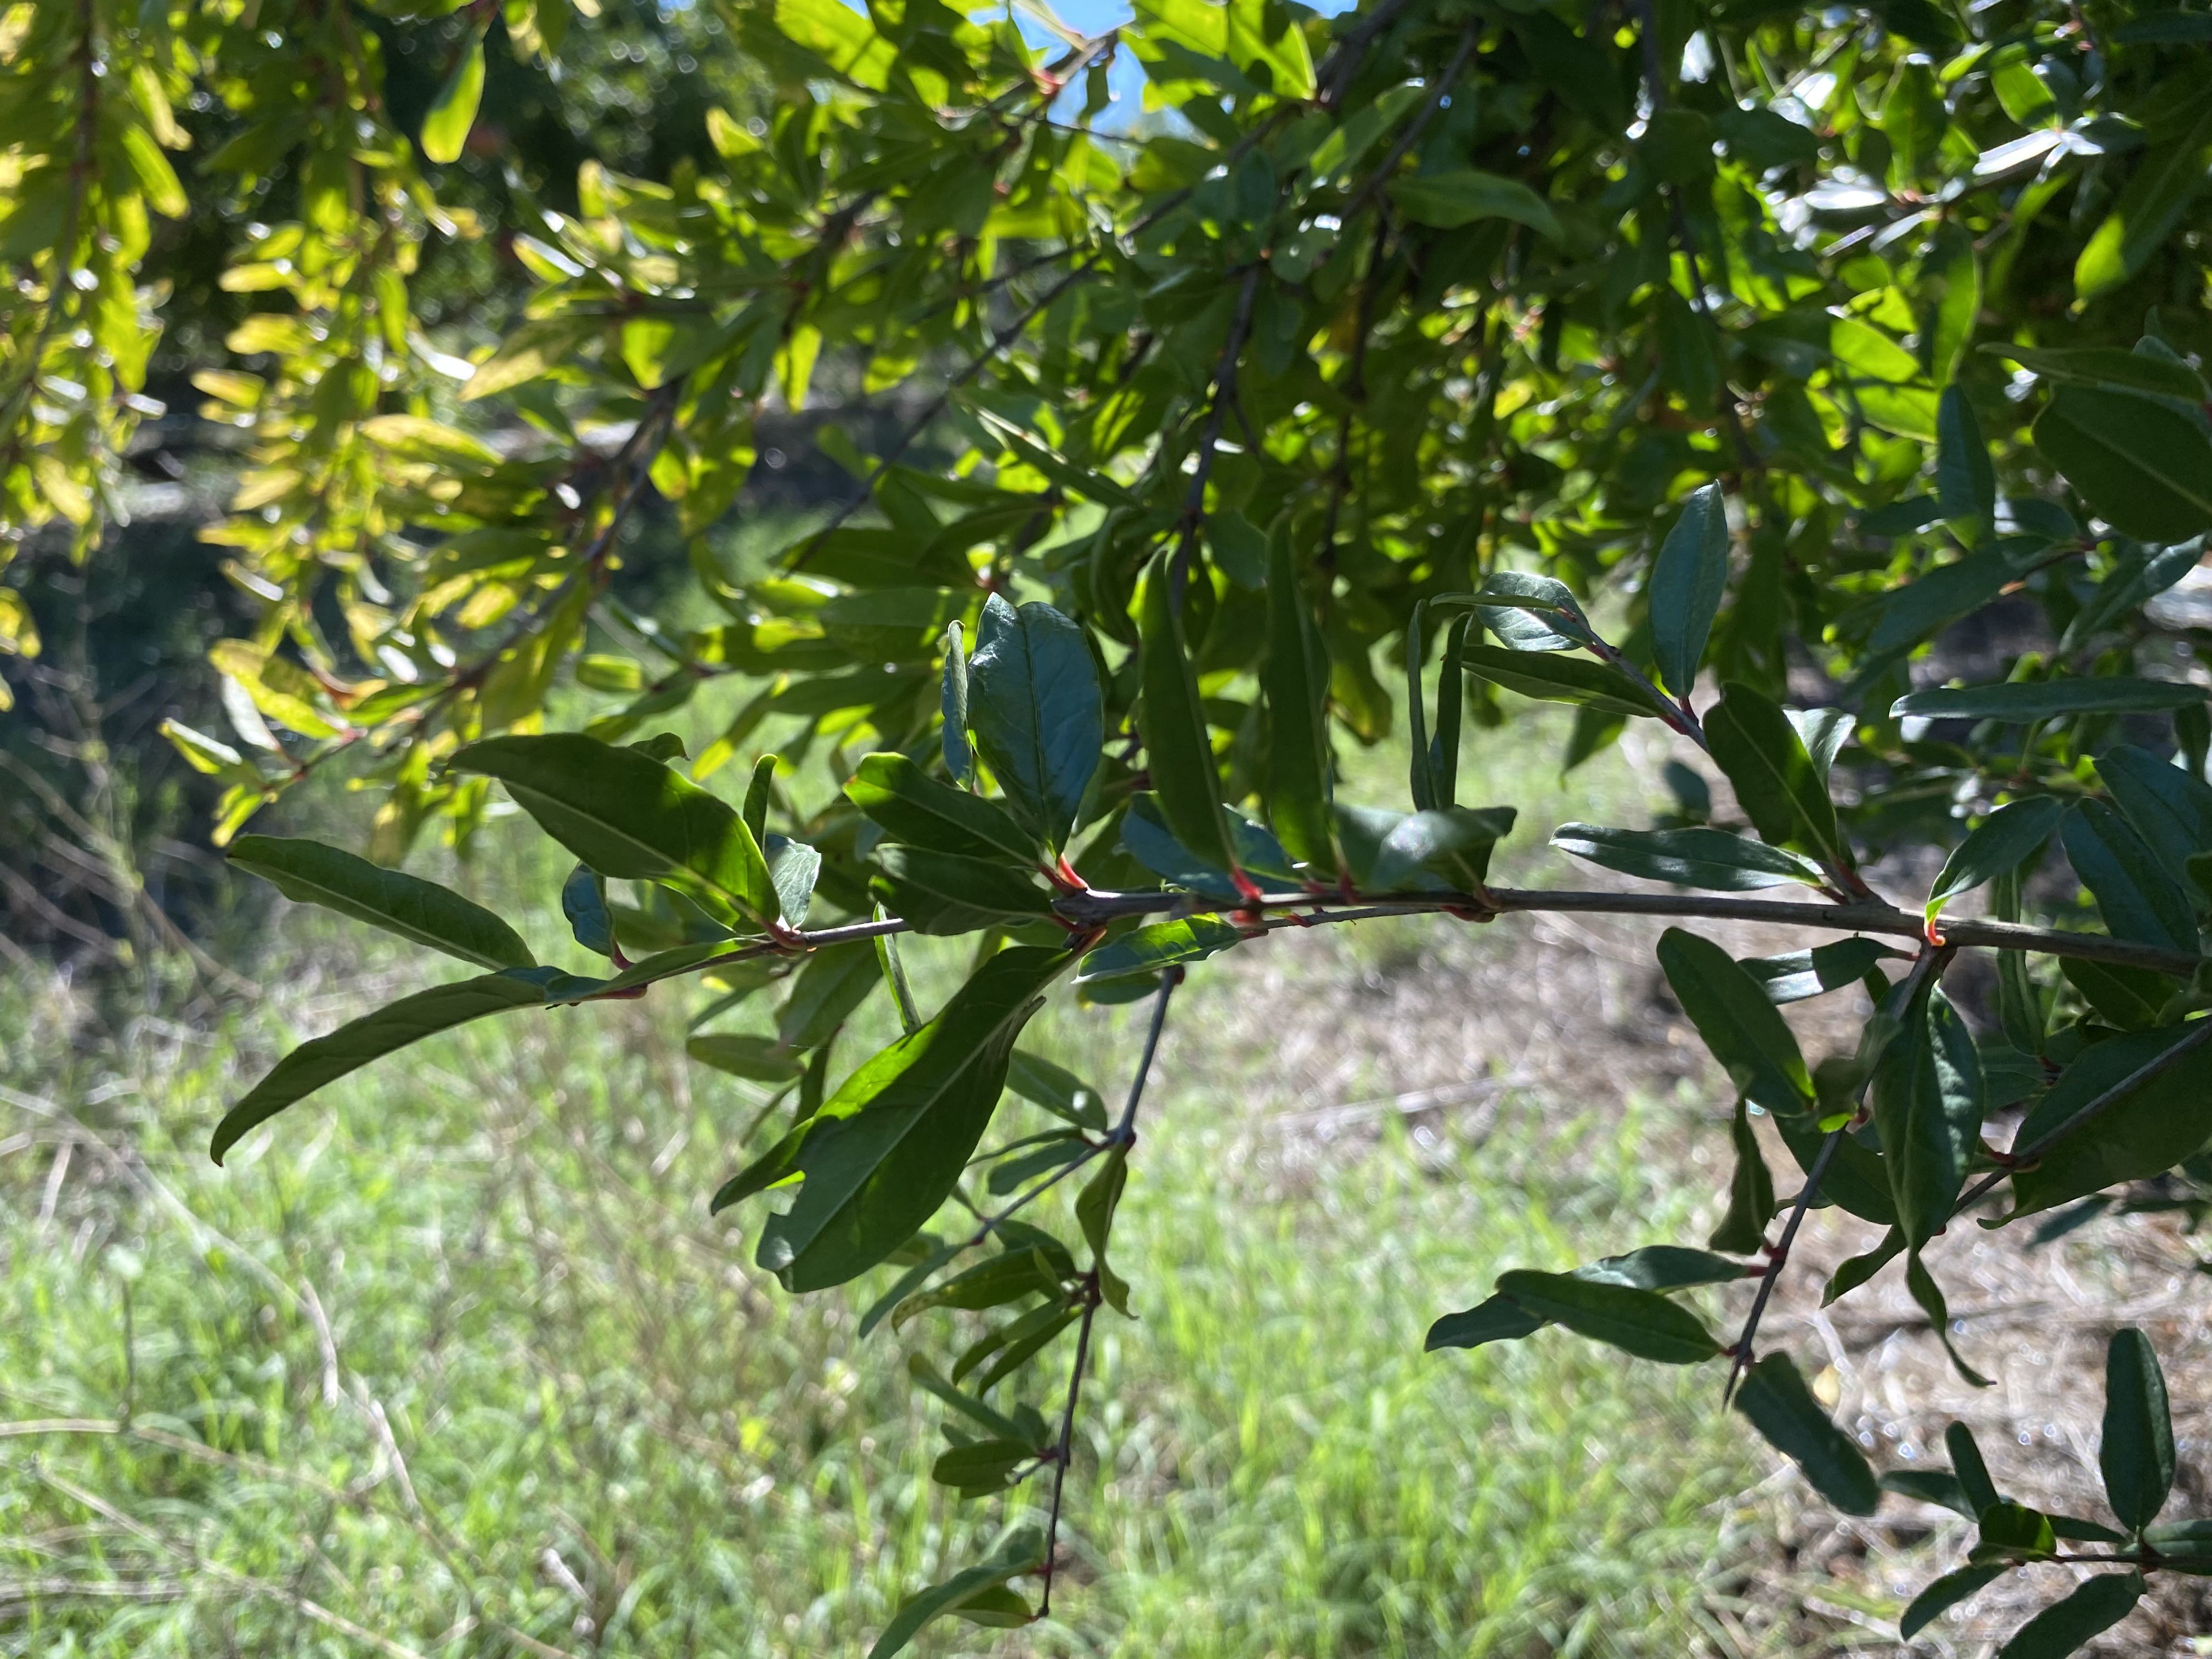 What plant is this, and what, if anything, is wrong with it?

pomegranate, healthy
